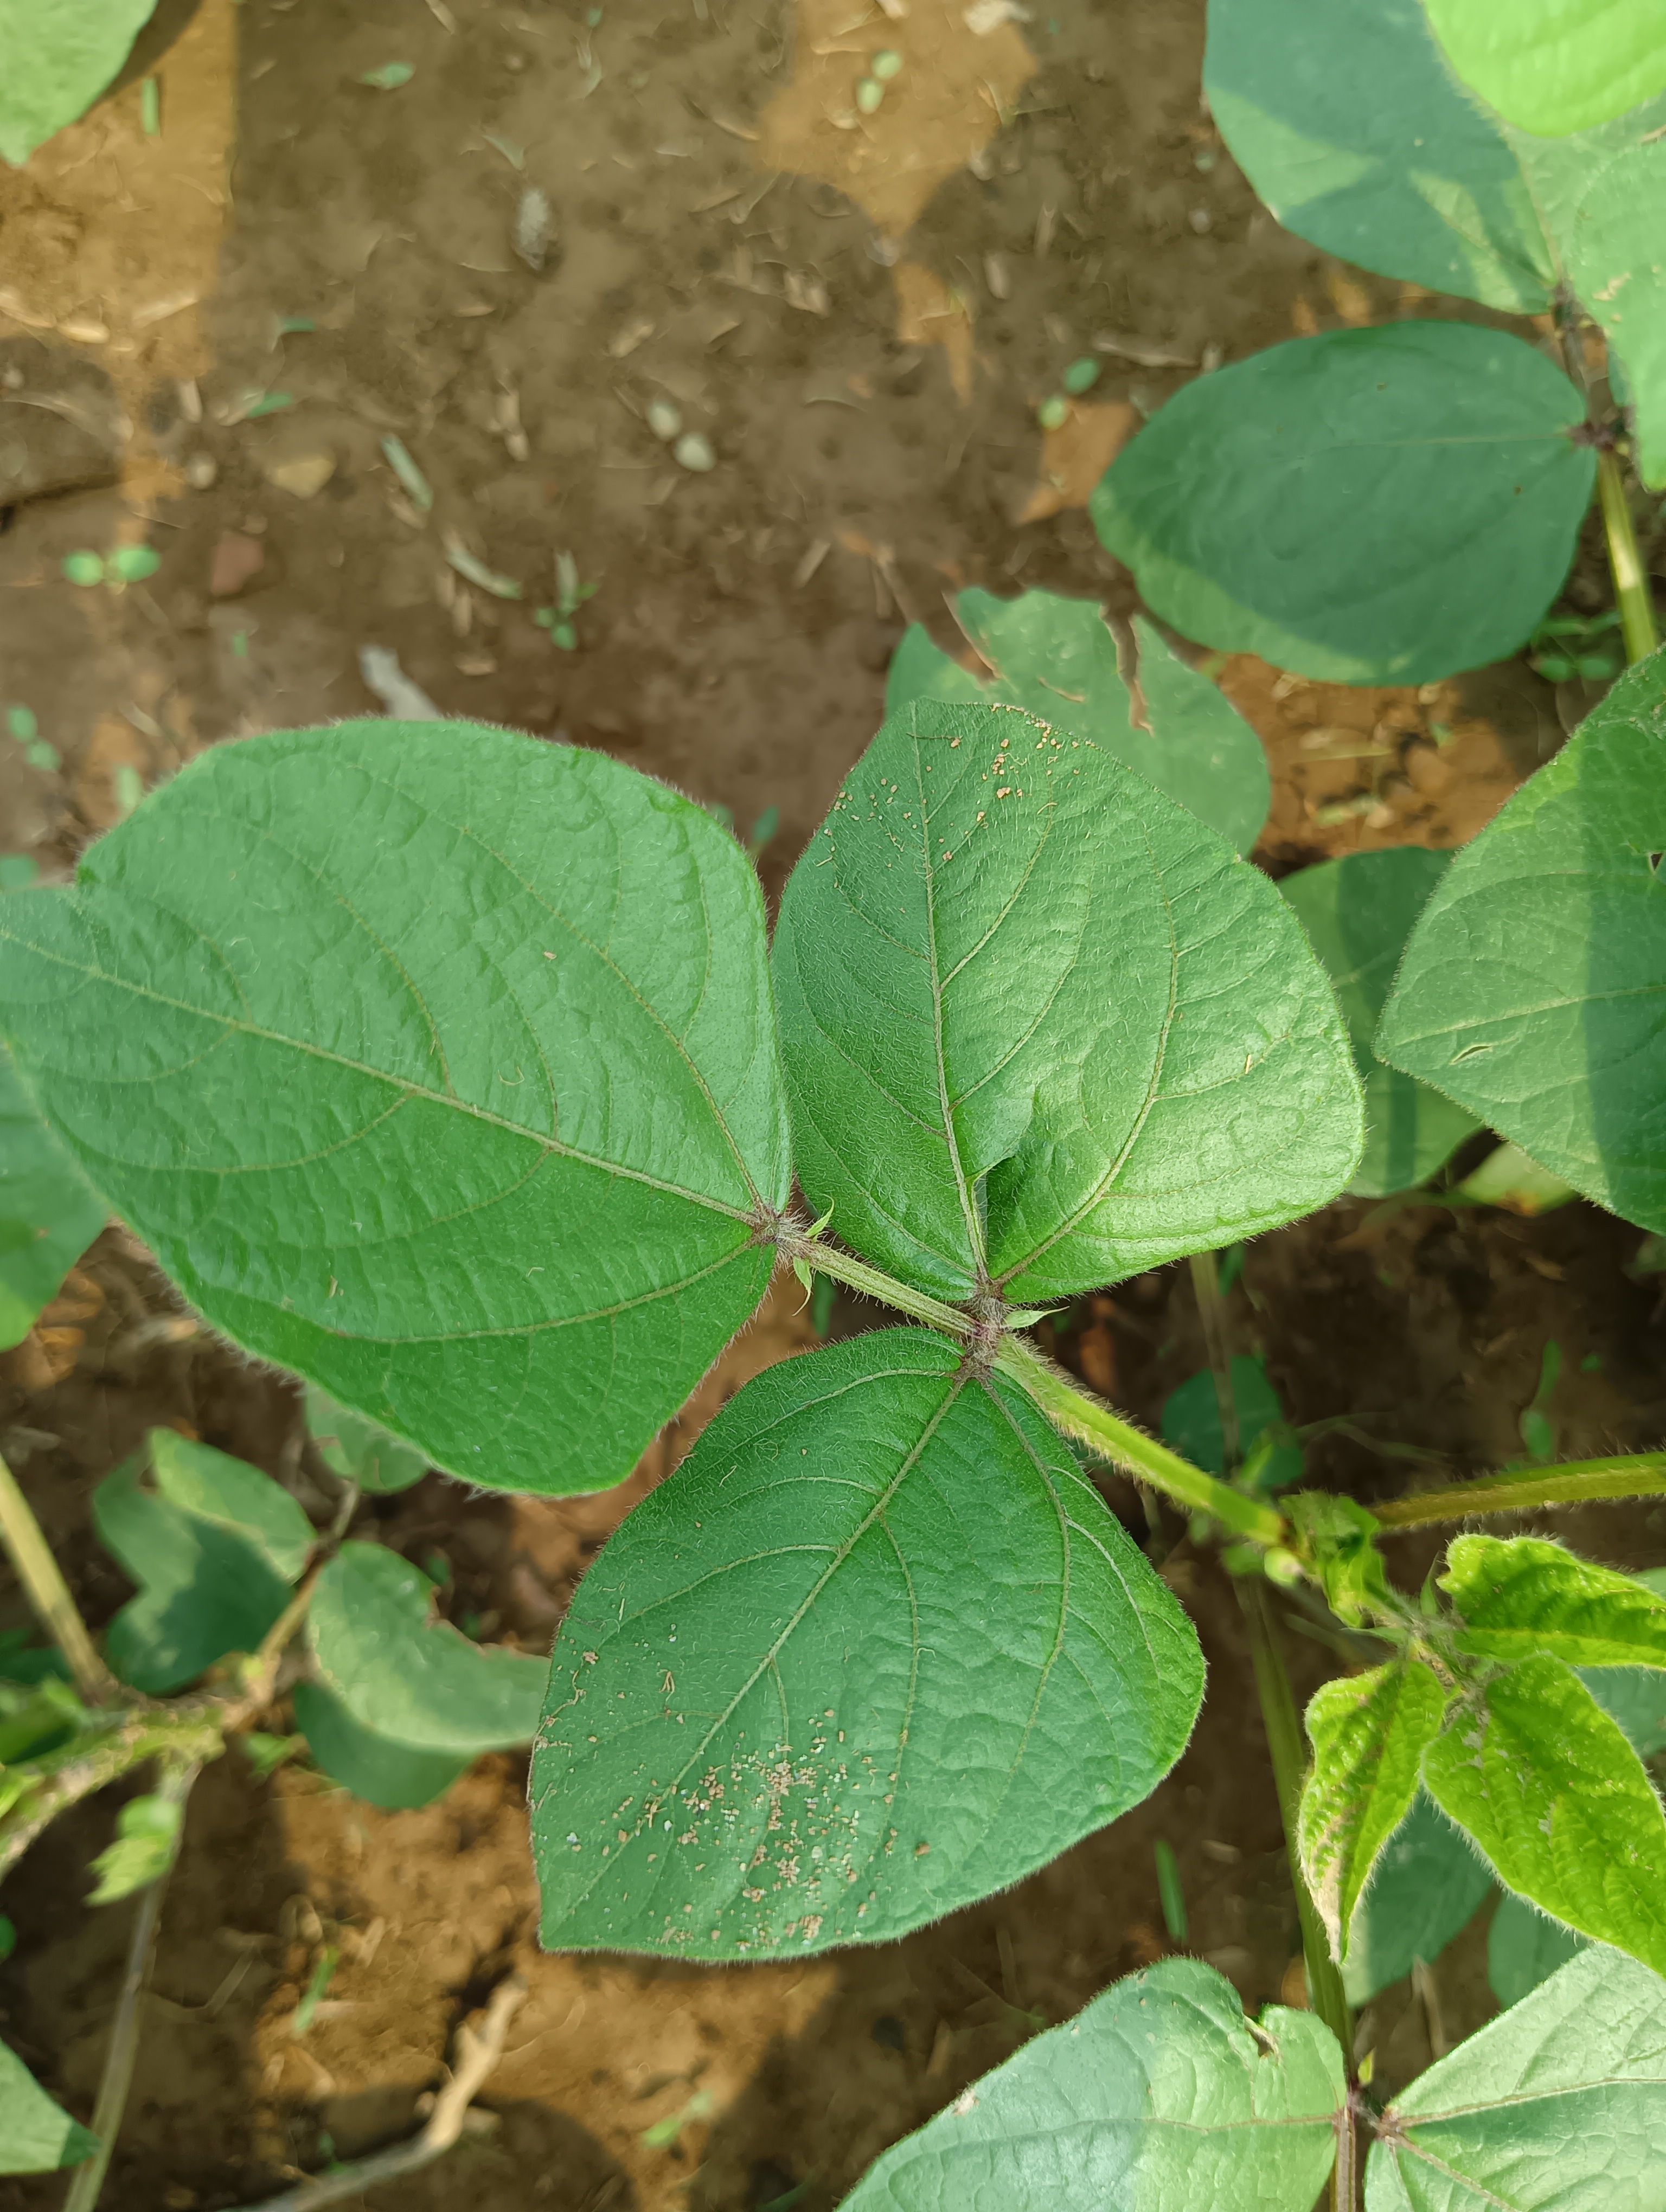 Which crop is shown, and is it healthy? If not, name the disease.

mungbean, healthy
